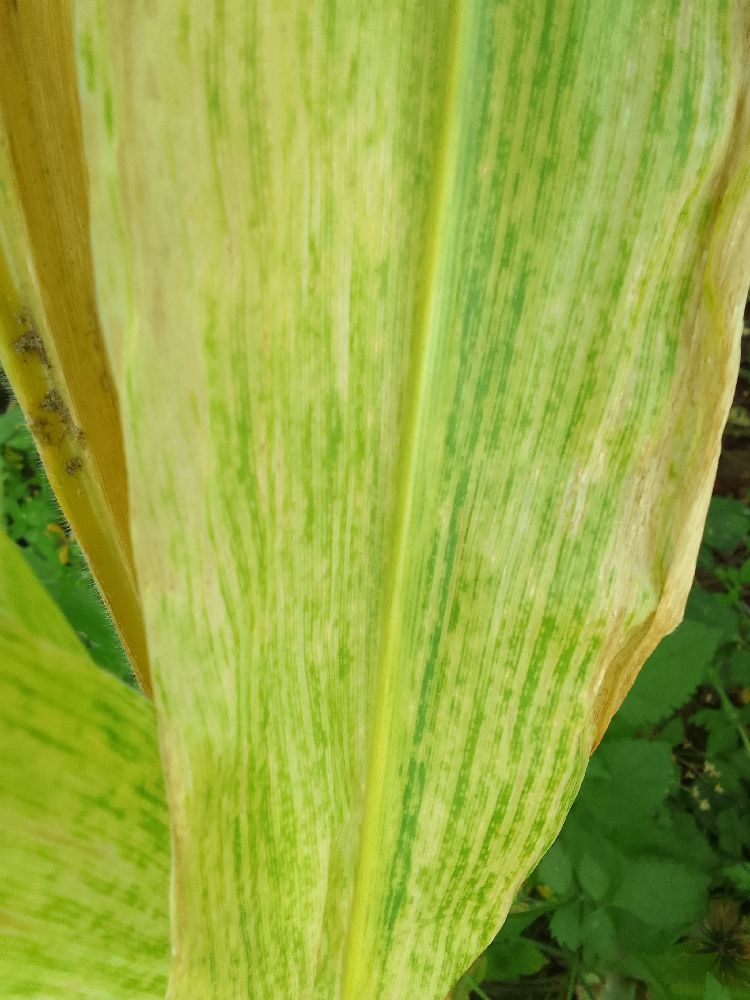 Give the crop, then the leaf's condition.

maize, maize lethal necrosis
